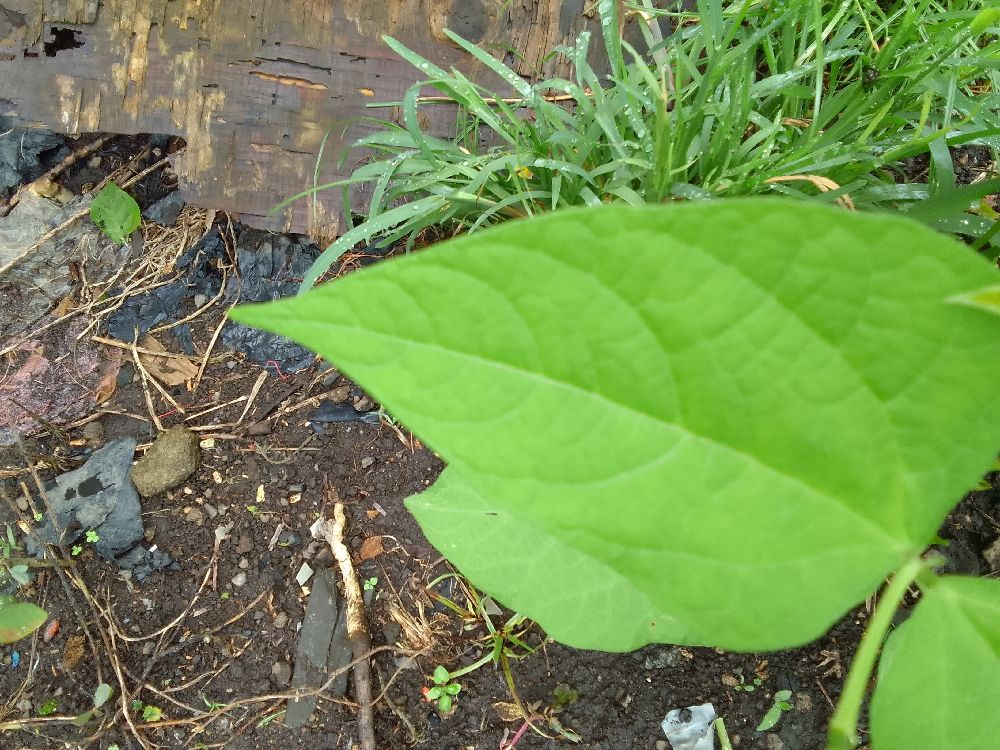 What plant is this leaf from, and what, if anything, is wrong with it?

common bean, healthy
